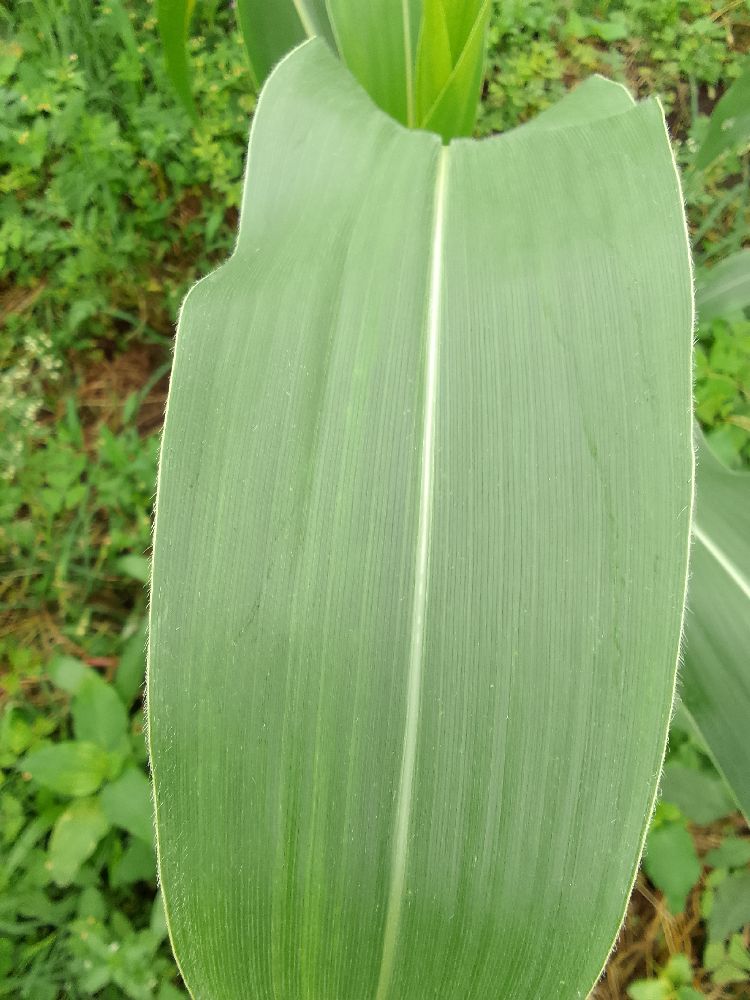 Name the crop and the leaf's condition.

maize, healthy
